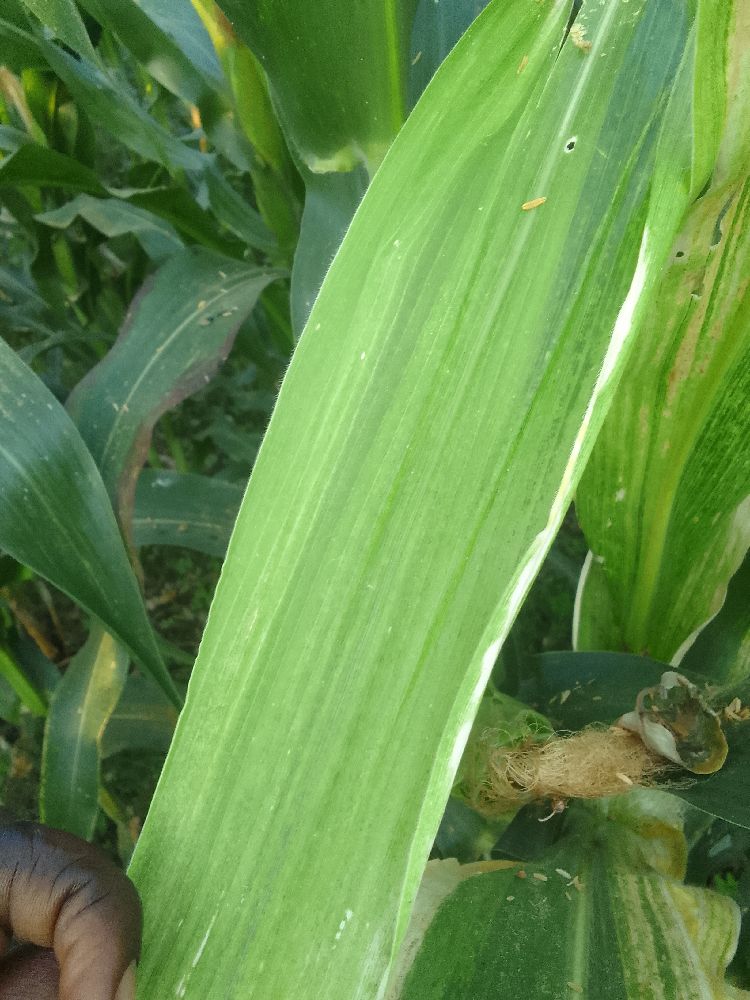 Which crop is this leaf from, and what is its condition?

maize, maize lethal necrosis
